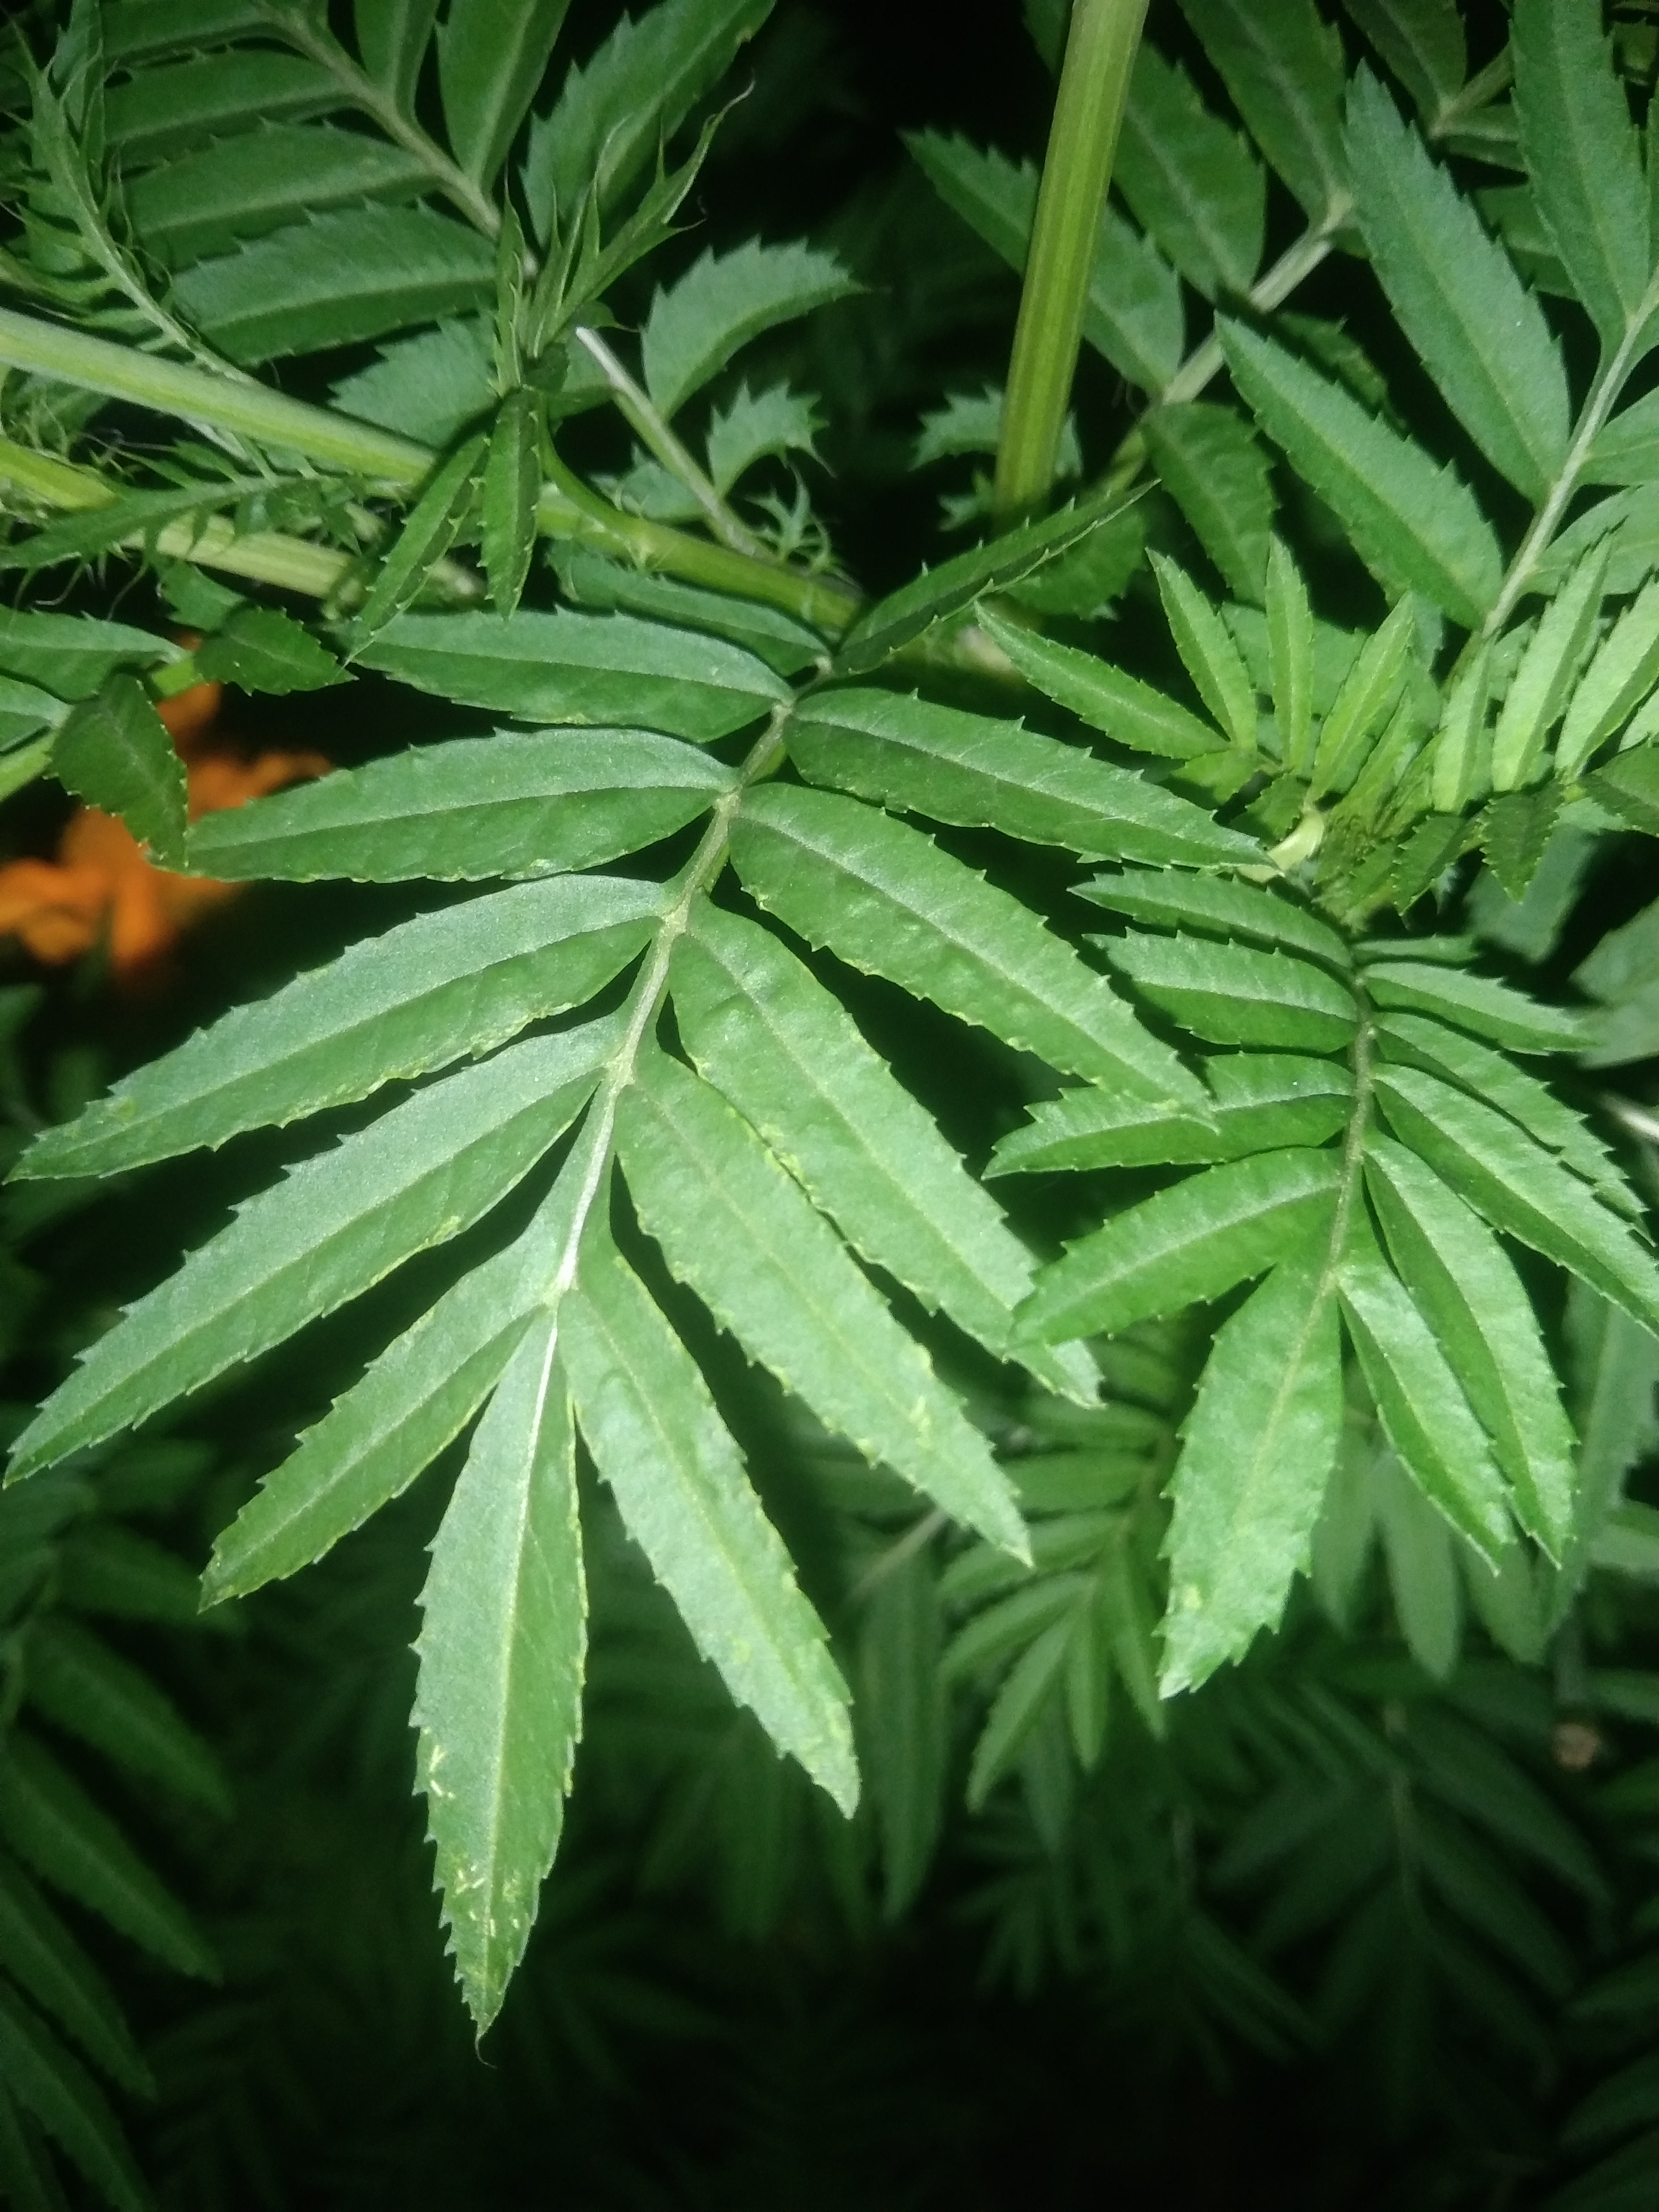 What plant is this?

marigold
